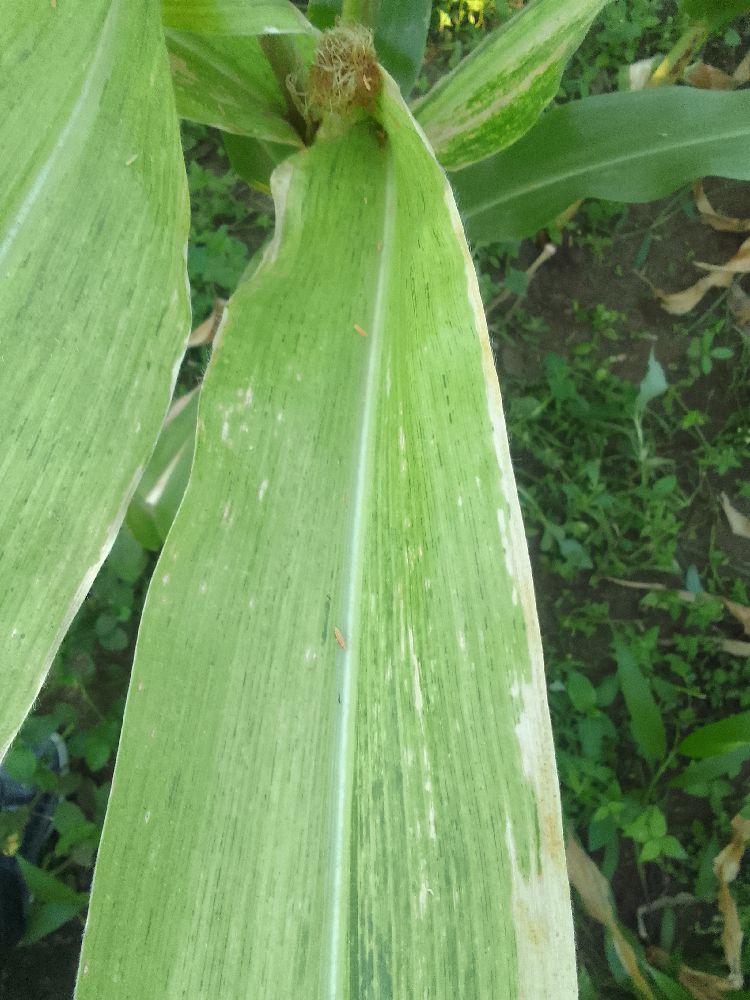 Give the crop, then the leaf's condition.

maize, maize lethal necrosis
